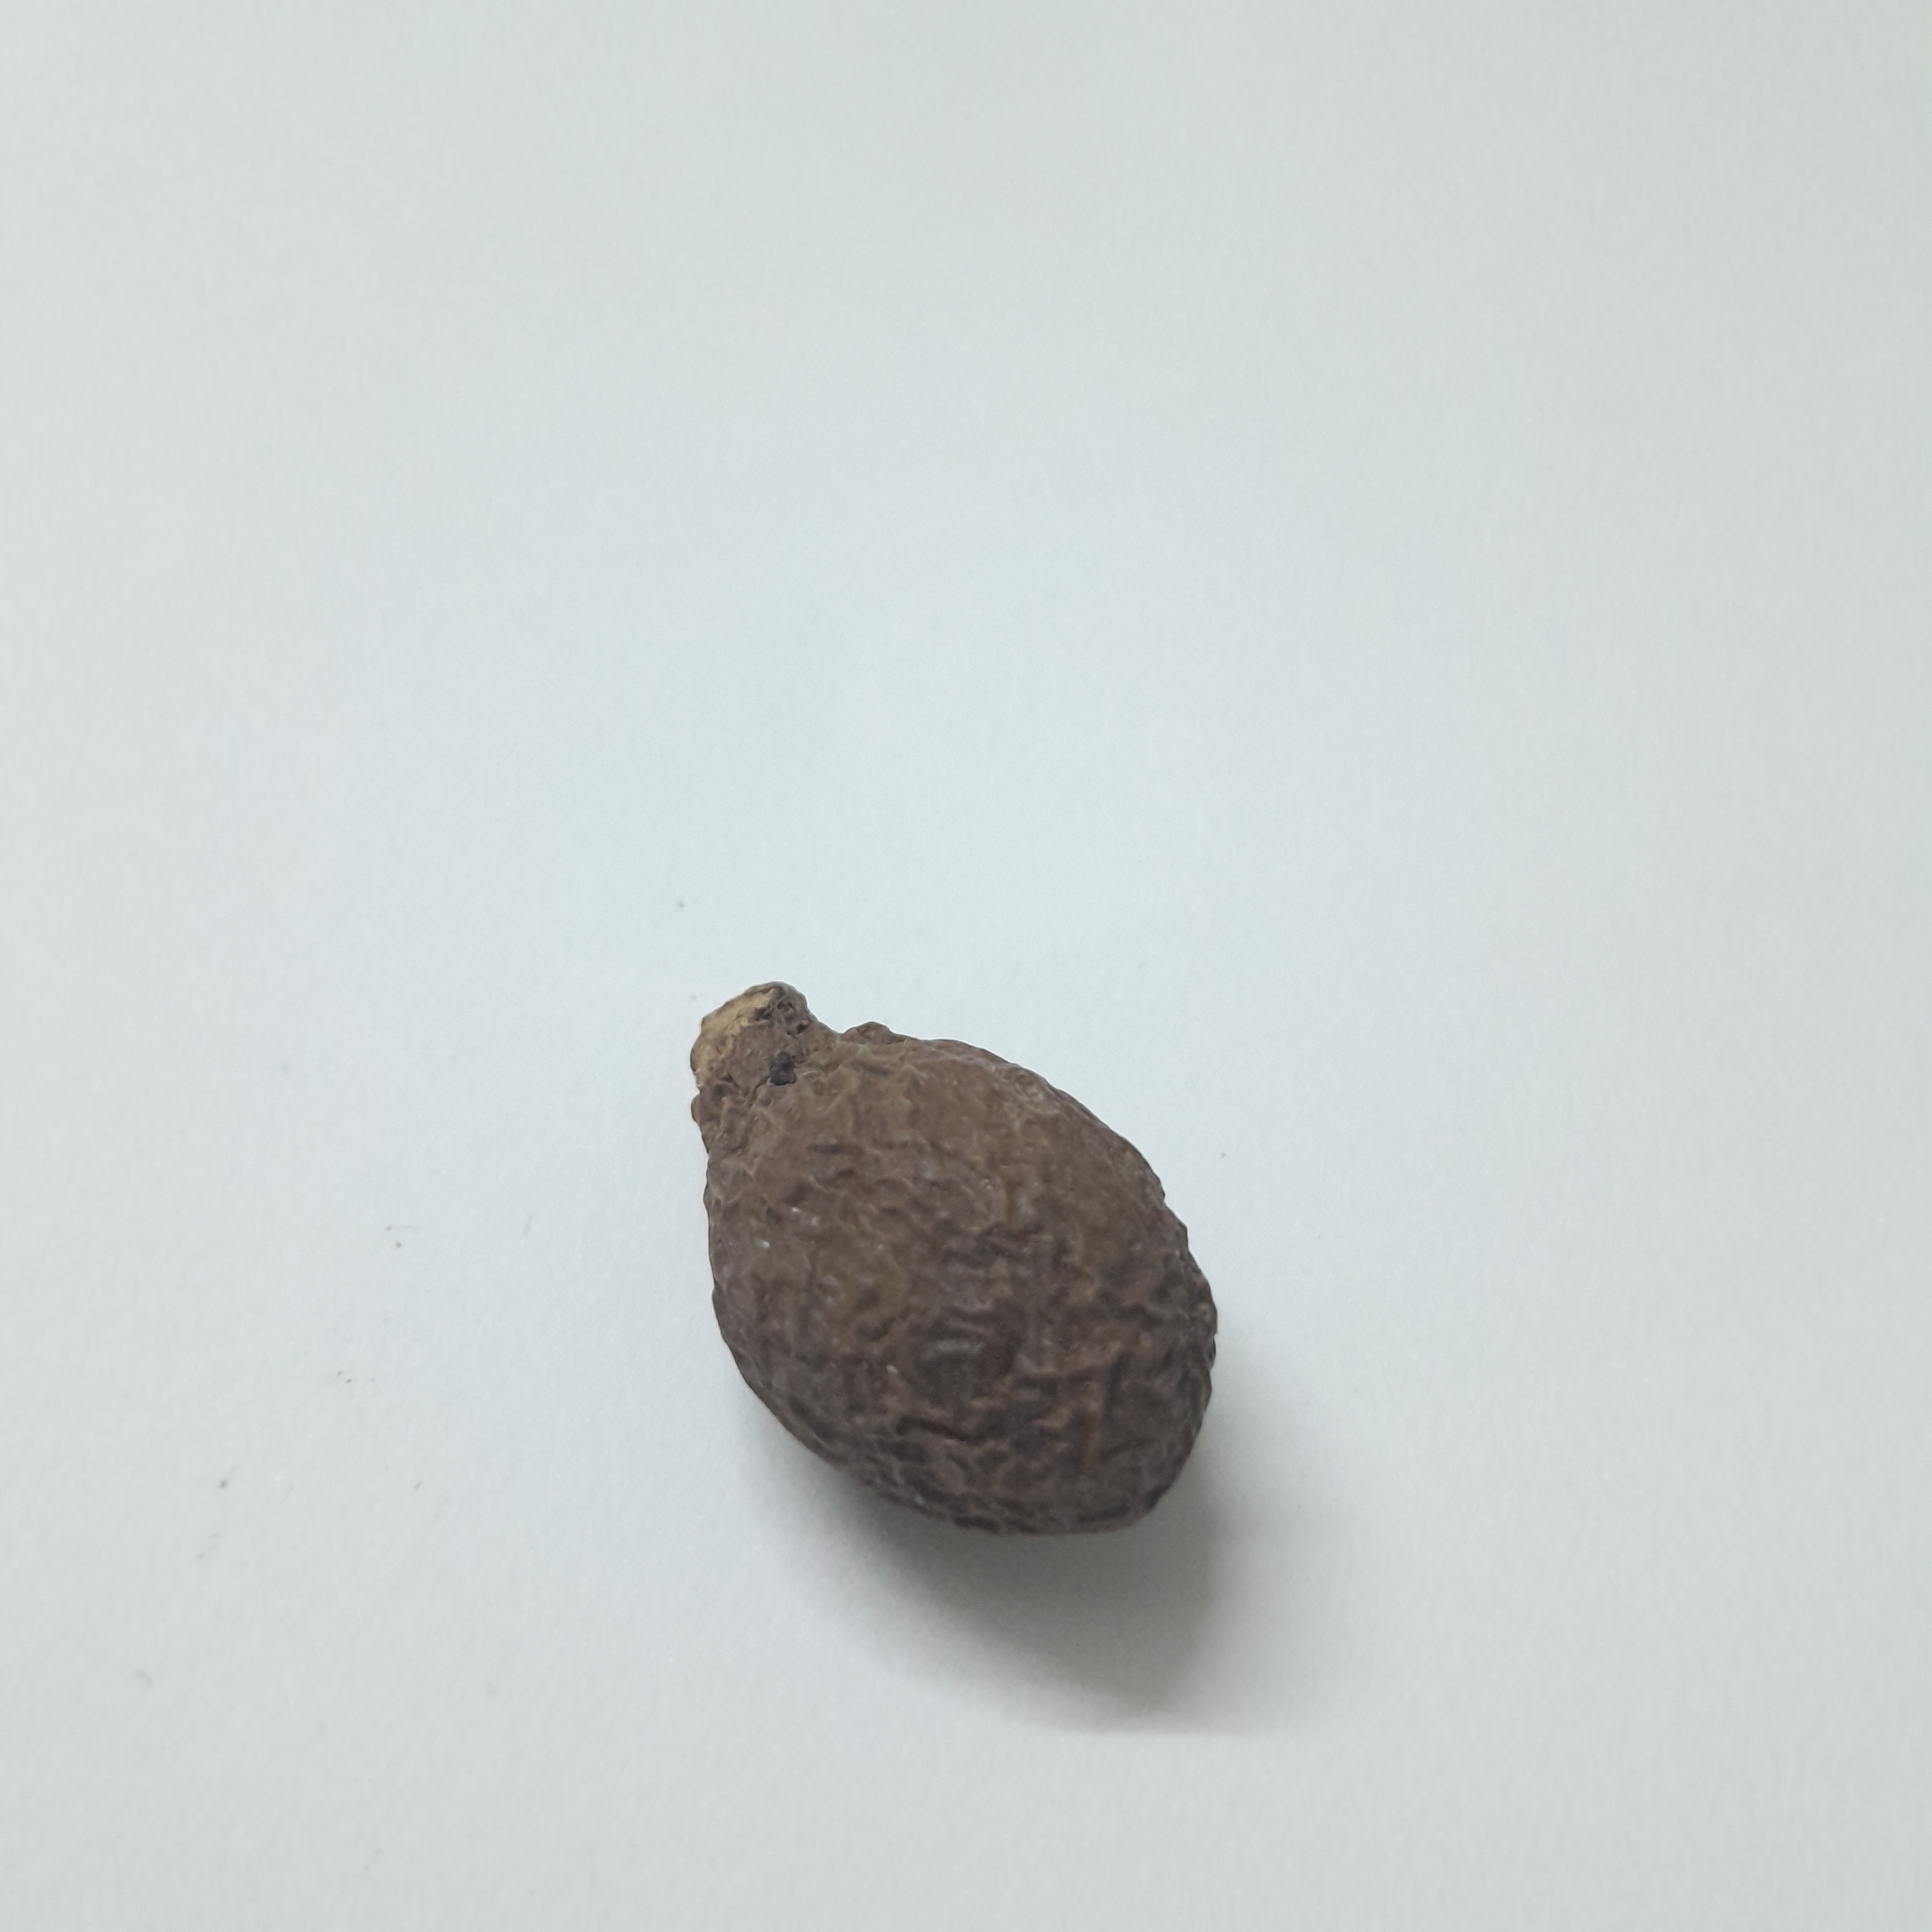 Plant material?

niranjanphal
